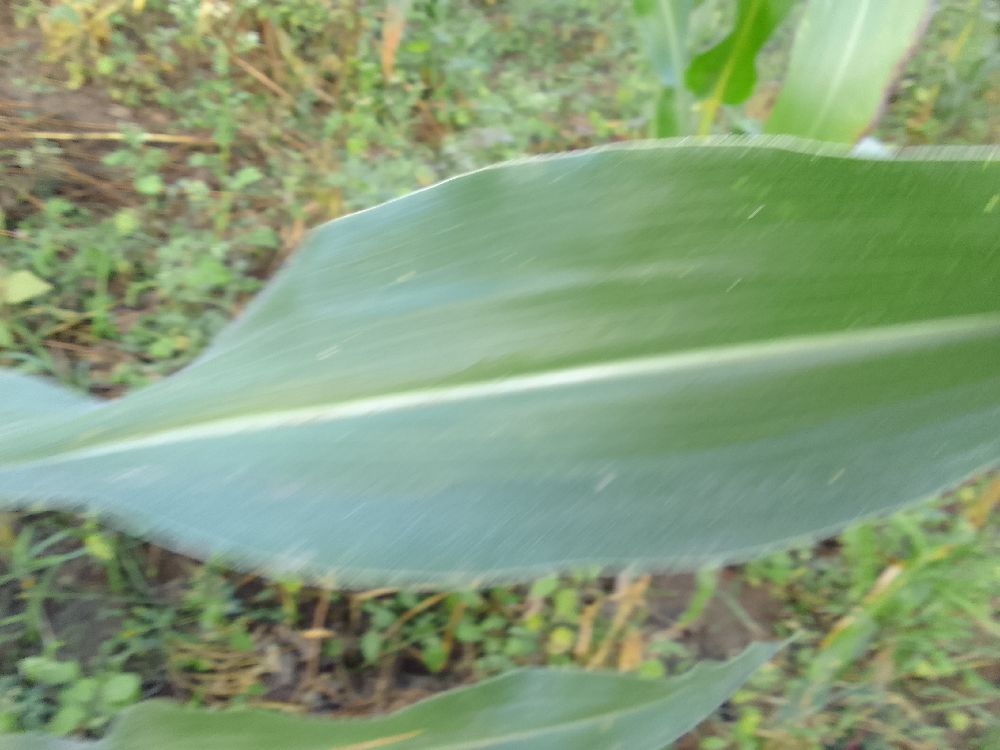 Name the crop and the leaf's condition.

maize, healthy
